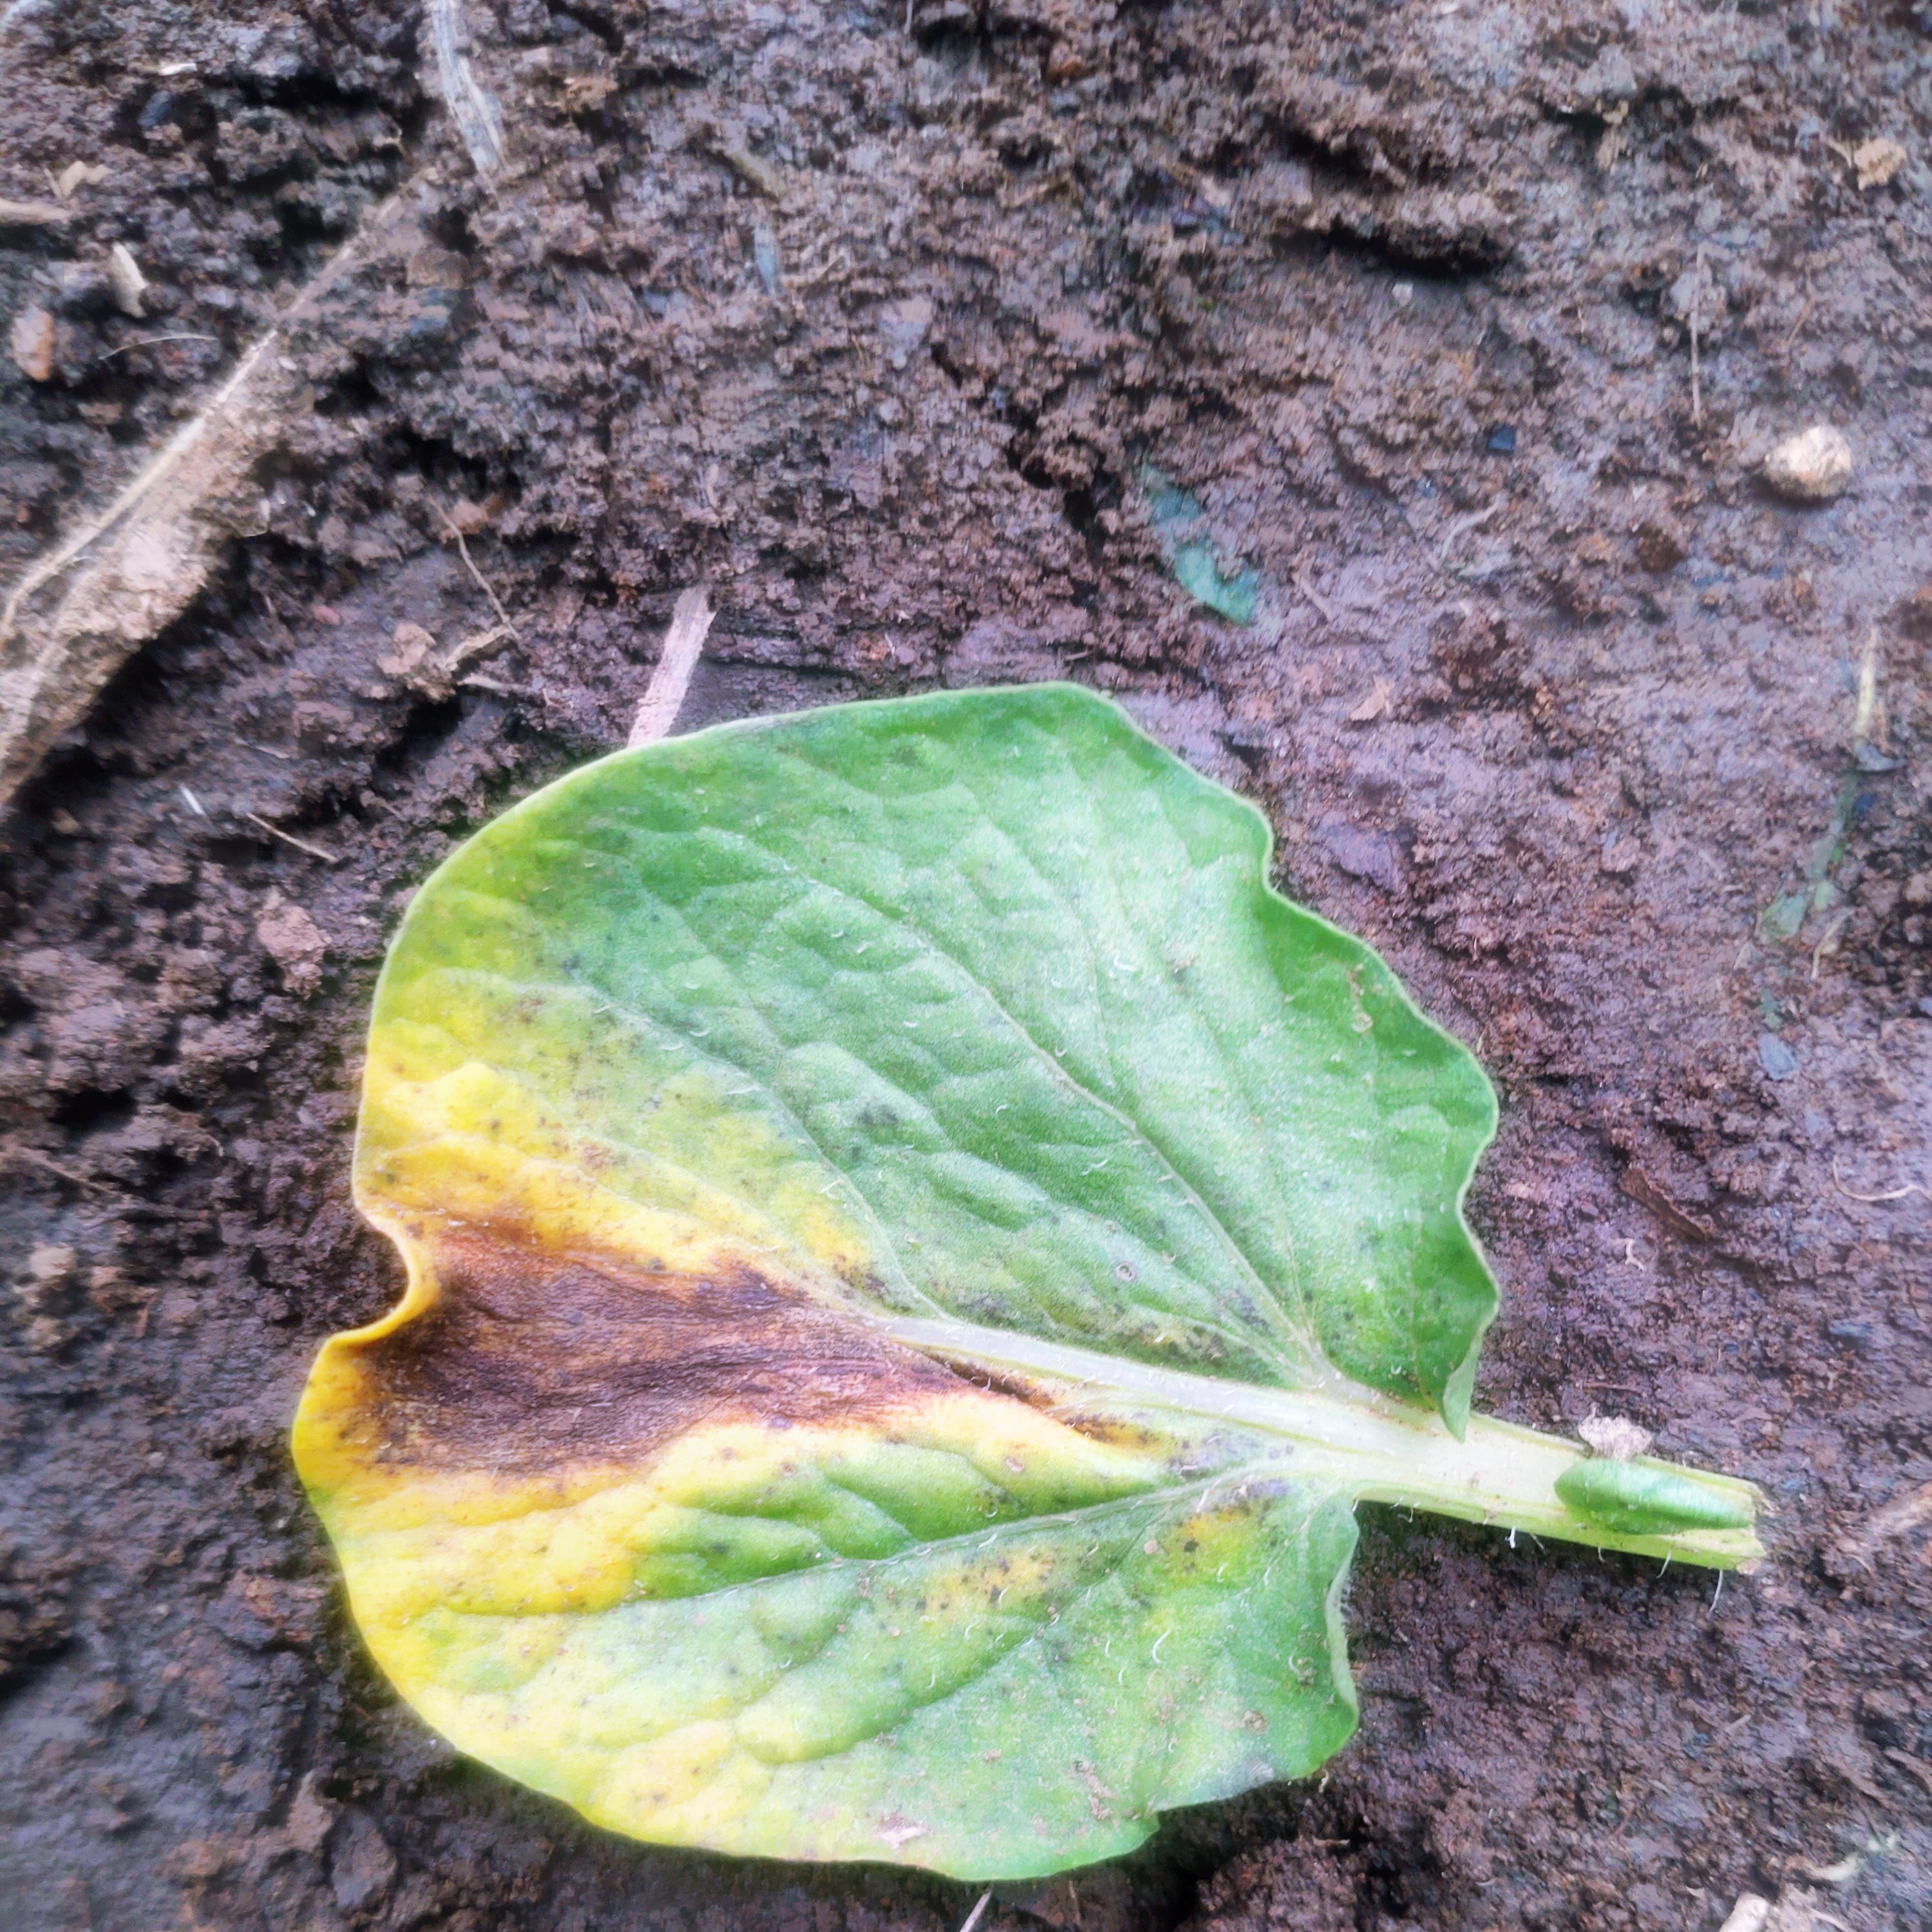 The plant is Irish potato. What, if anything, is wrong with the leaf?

late blight
